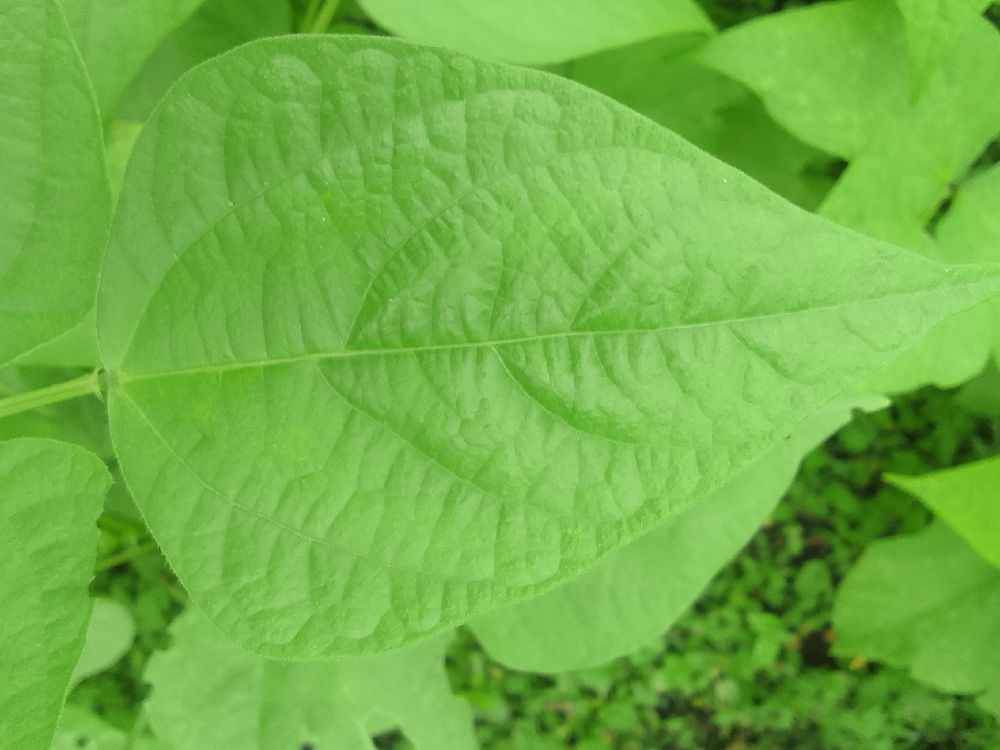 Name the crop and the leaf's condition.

common bean, healthy
